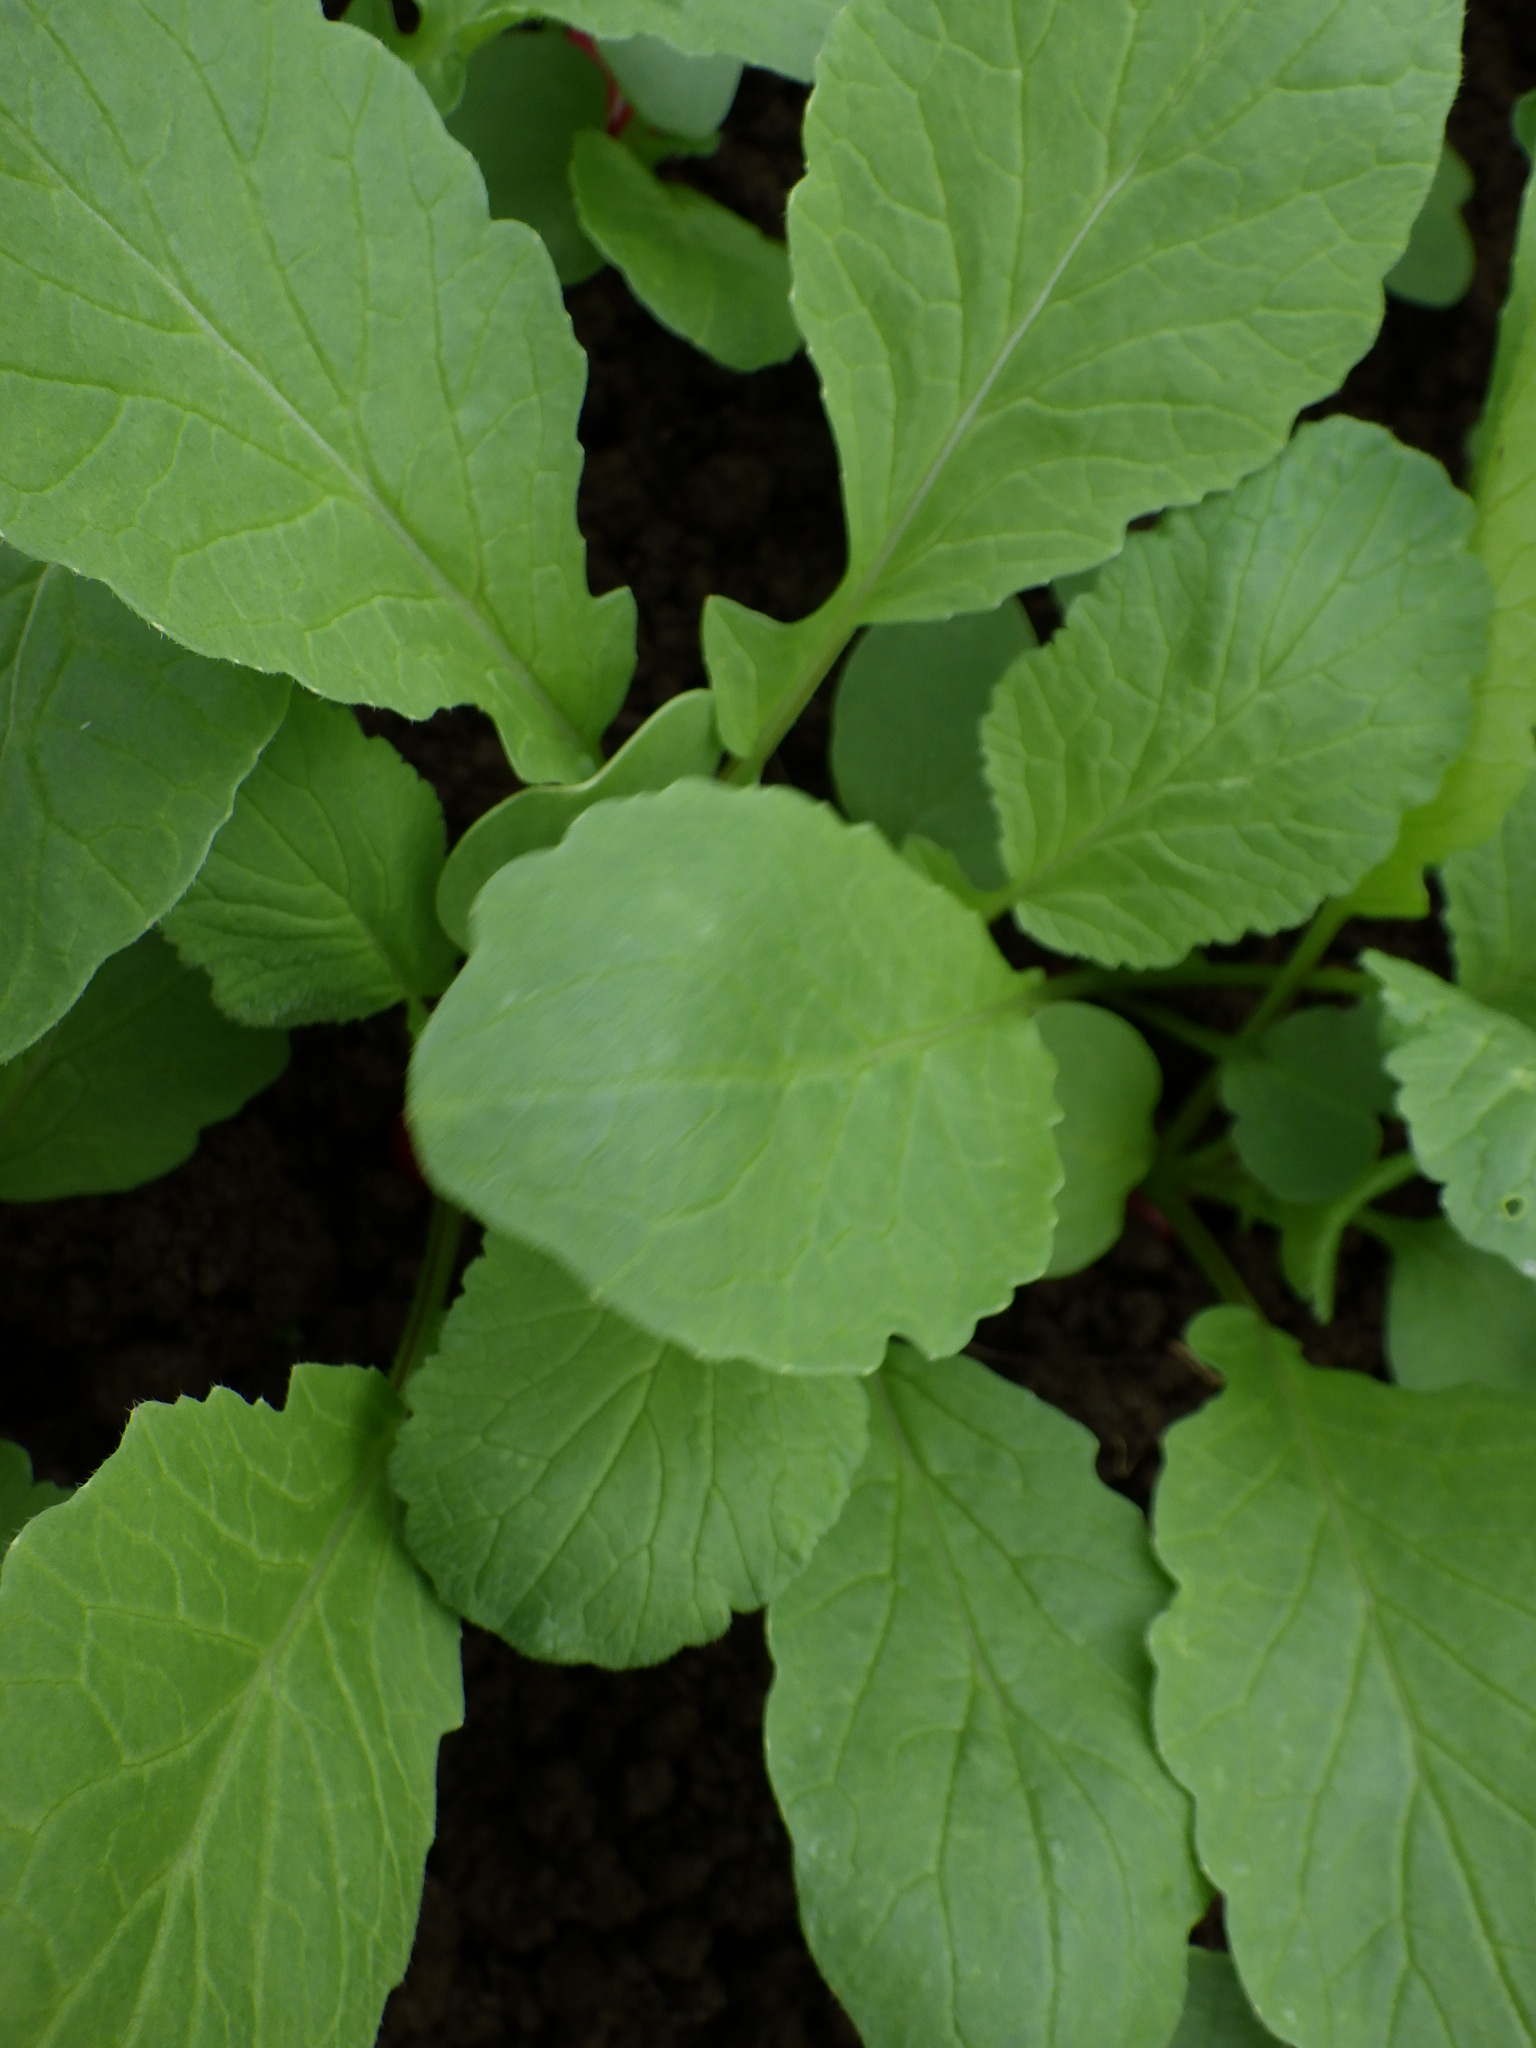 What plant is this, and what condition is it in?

radish, healthy
